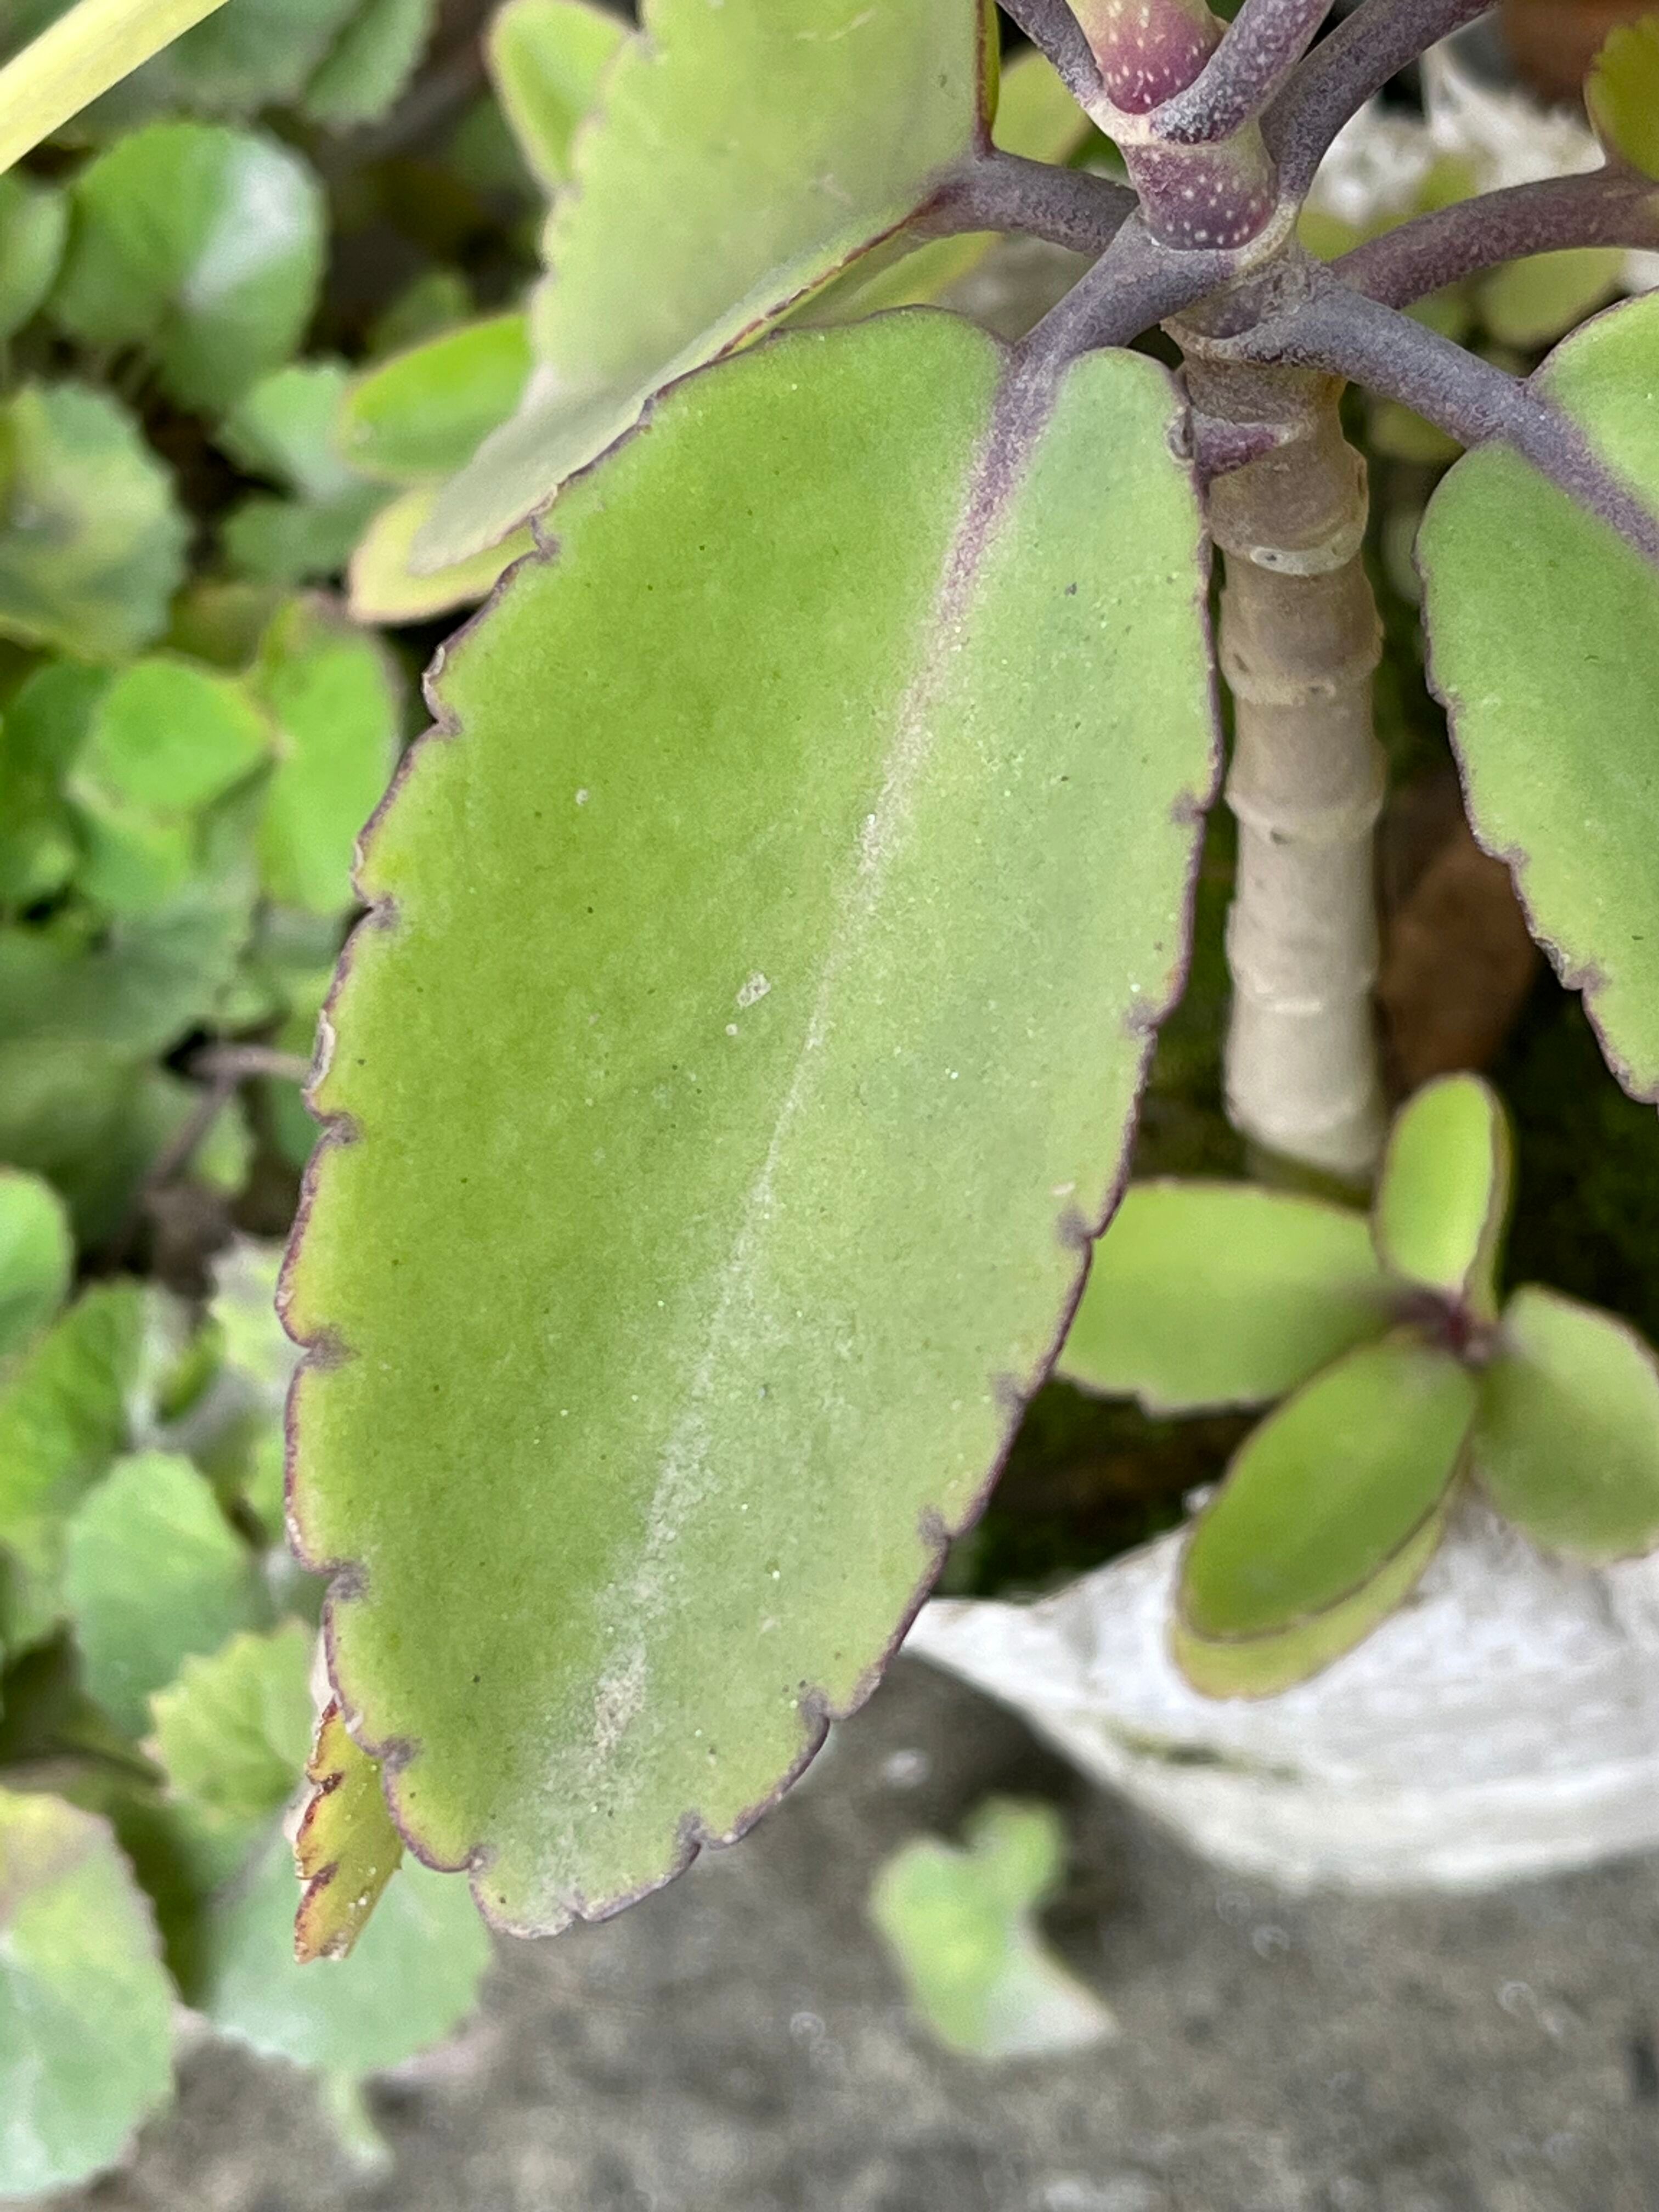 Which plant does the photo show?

pathorkuci
